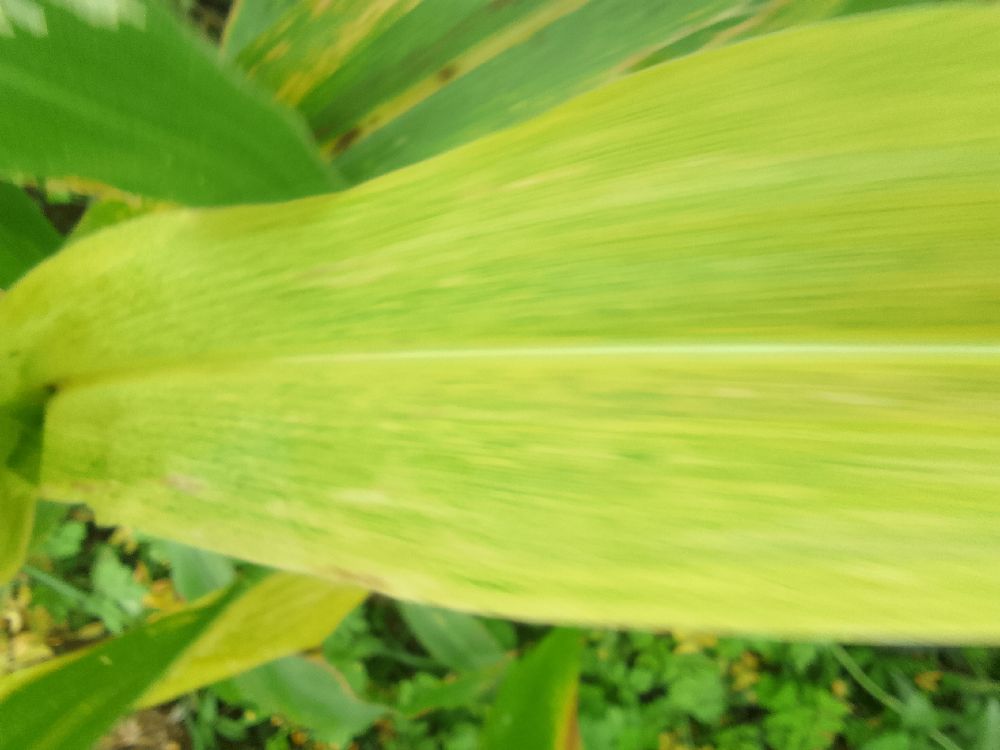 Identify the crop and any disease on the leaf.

maize, maize lethal necrosis
